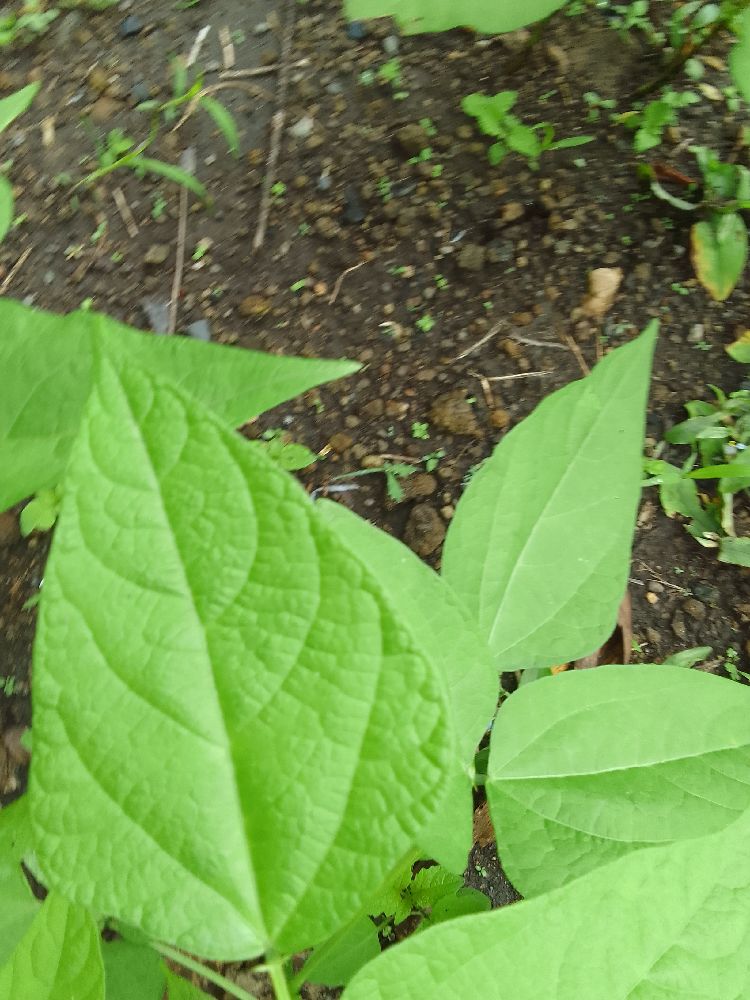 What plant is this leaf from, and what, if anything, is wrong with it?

common bean, healthy
